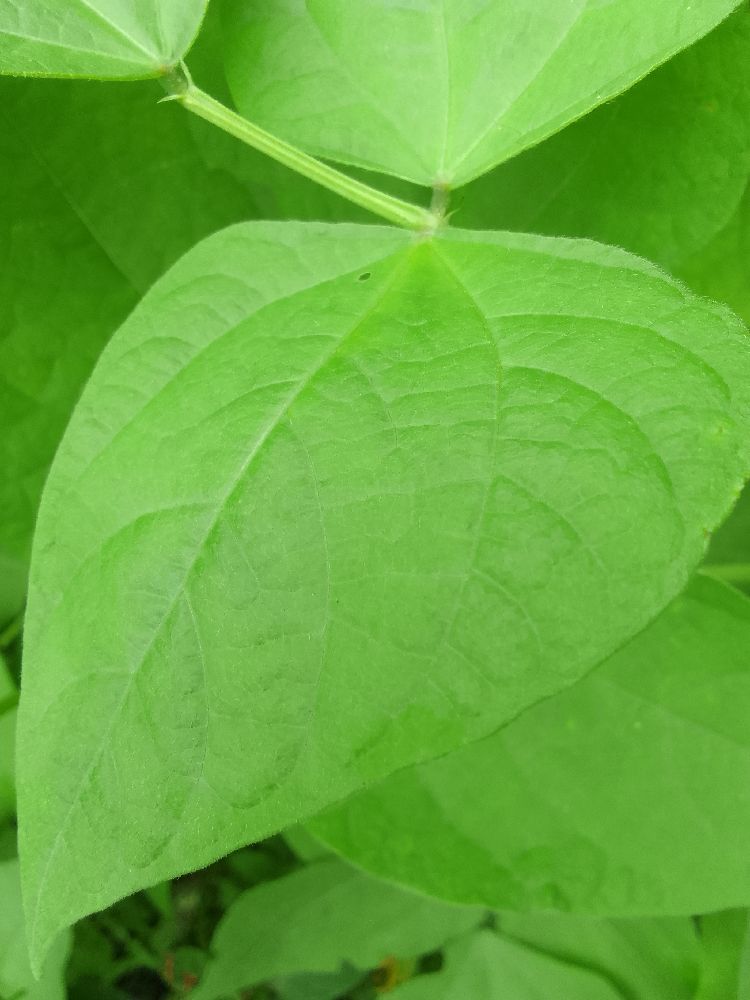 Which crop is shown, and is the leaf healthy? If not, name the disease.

common bean, healthy
